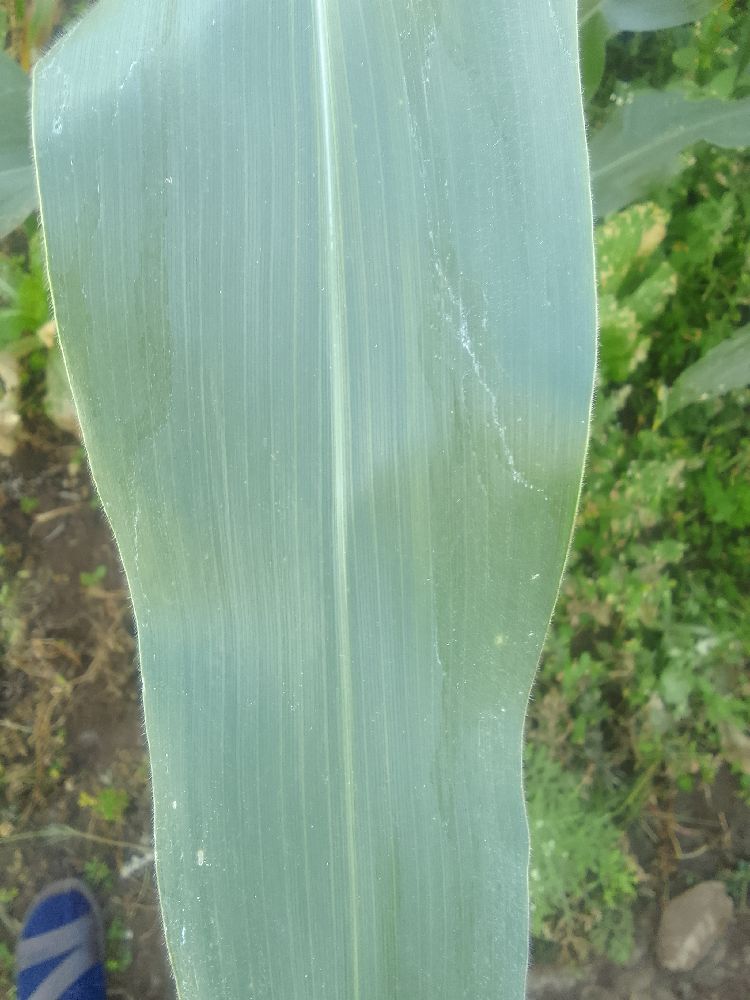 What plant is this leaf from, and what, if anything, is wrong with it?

maize, healthy
